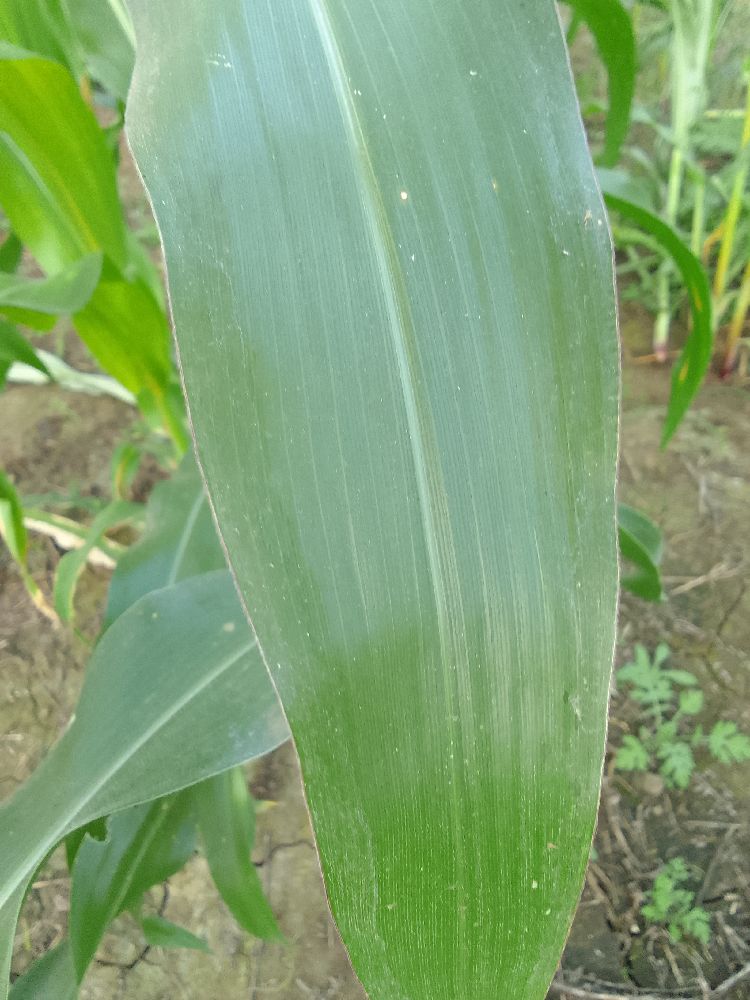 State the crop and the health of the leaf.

maize, healthy
